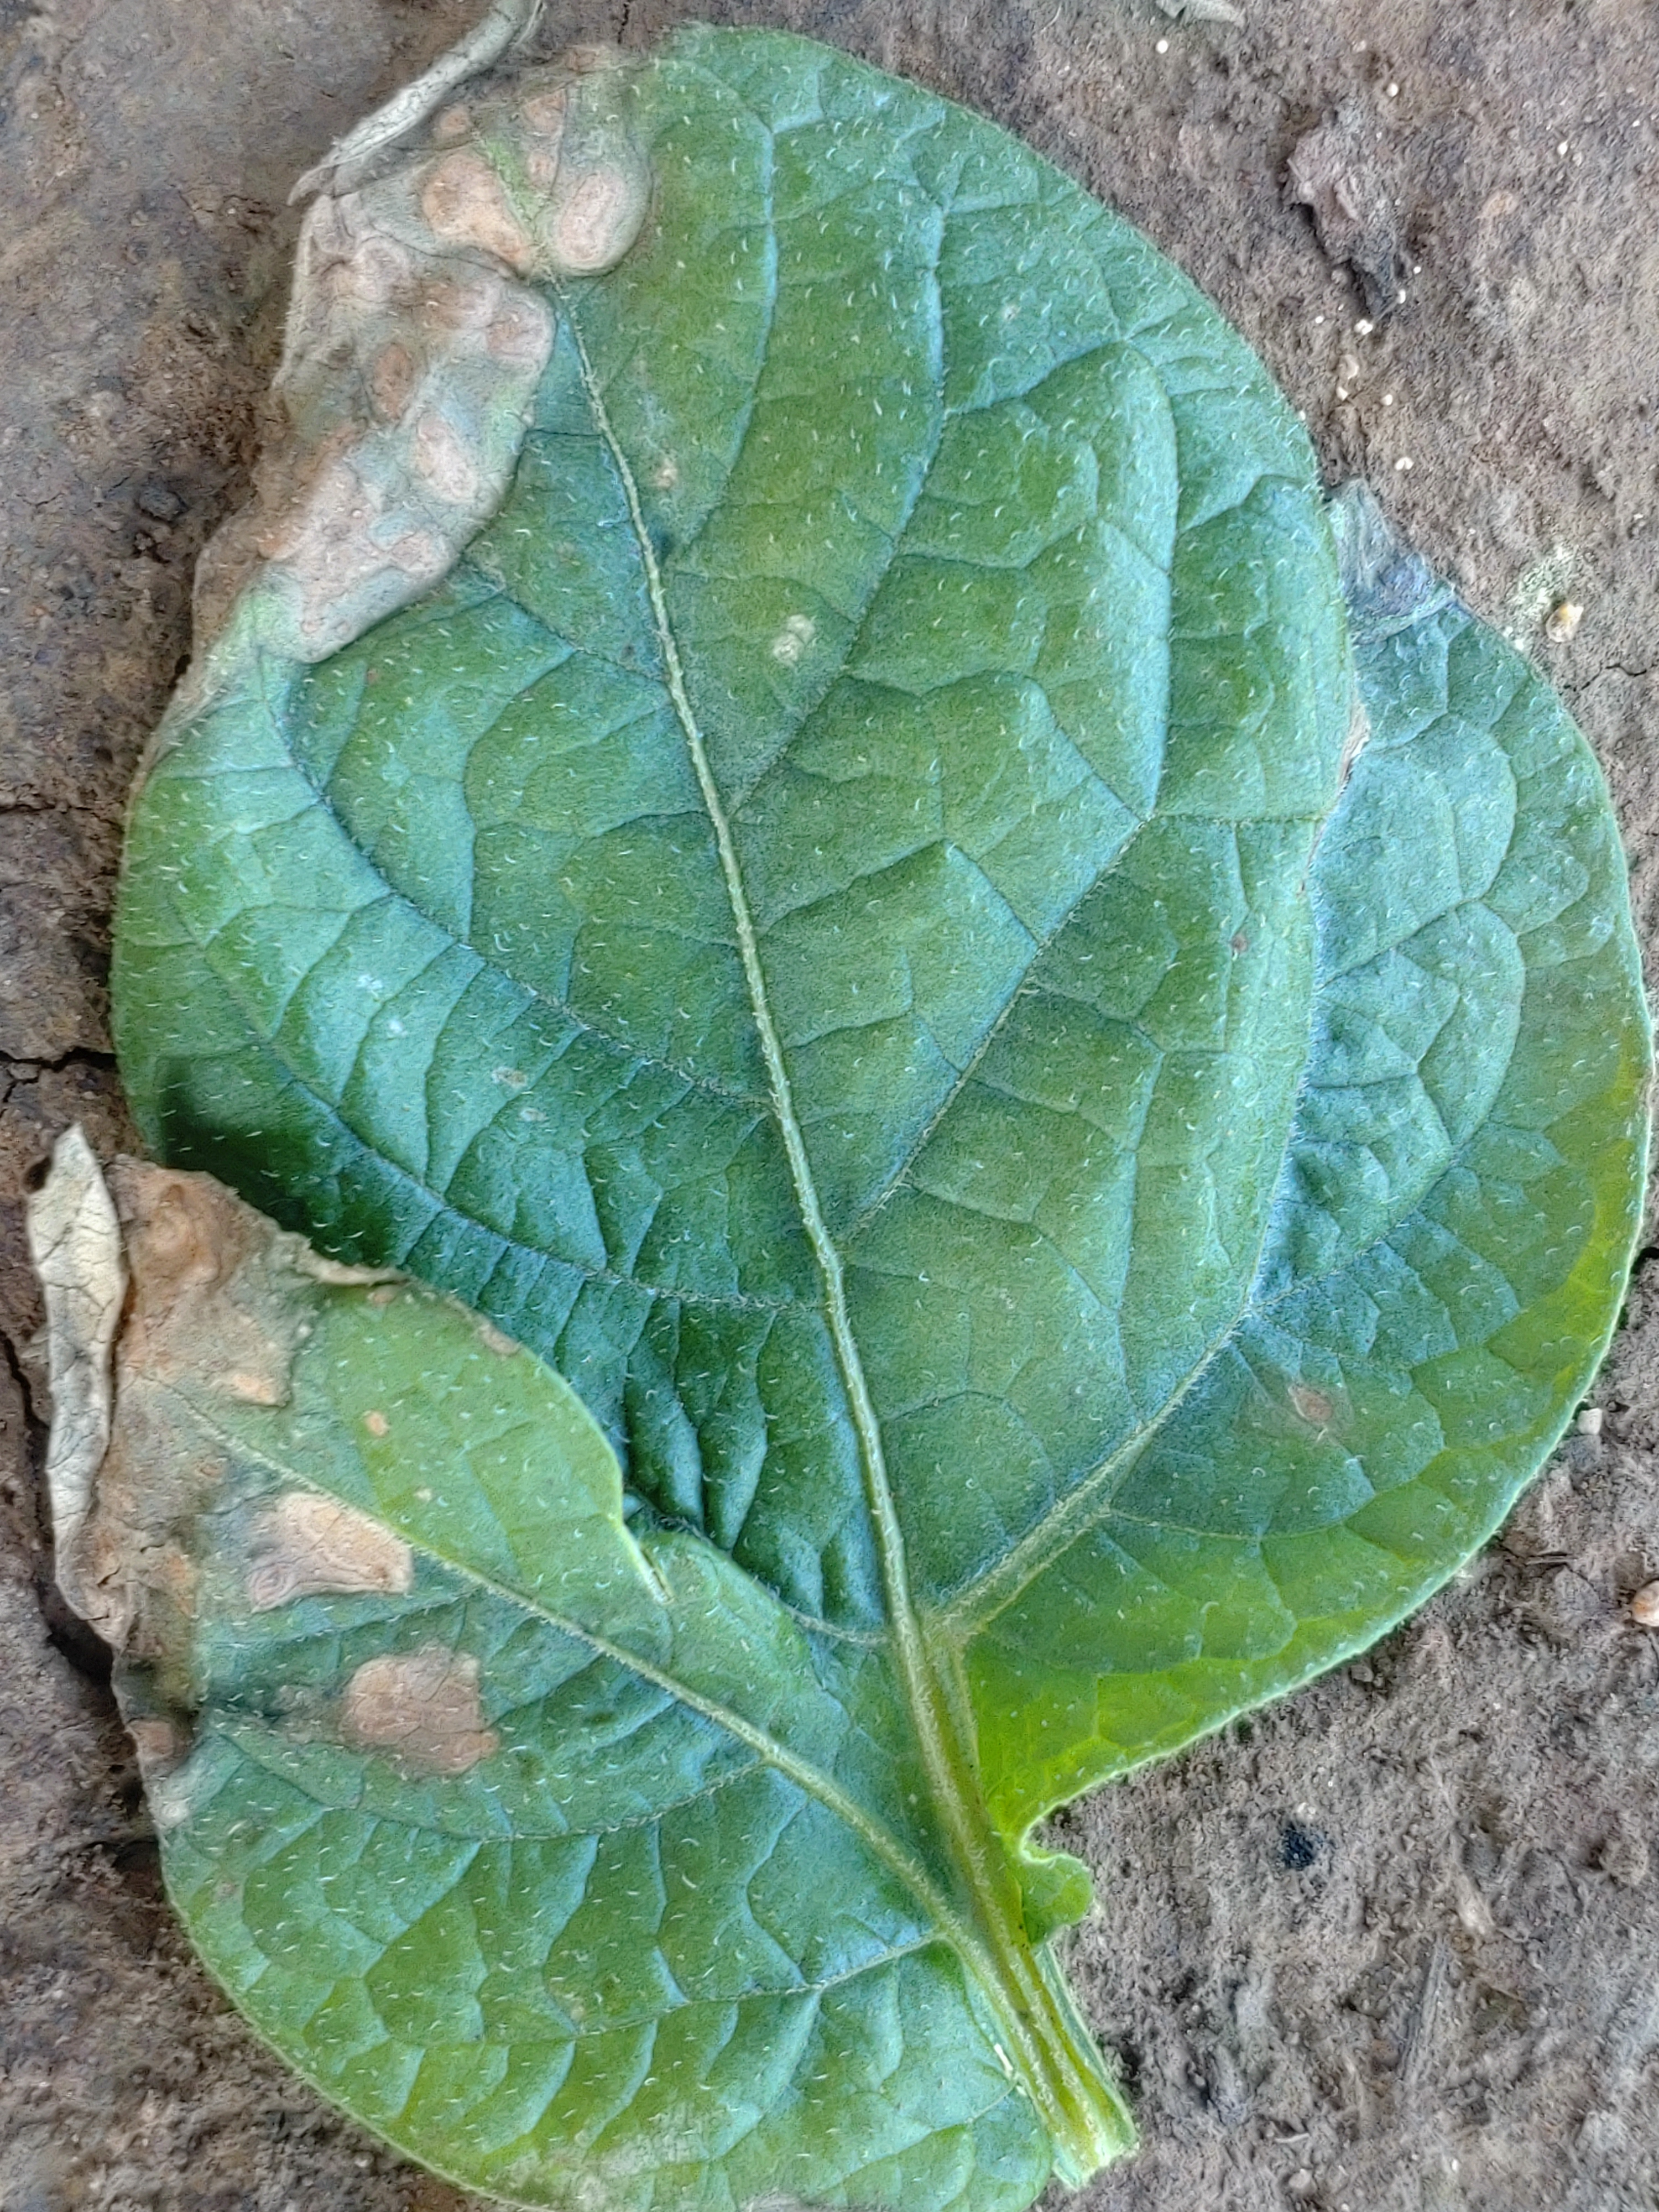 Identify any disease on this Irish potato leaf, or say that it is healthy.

early blight
